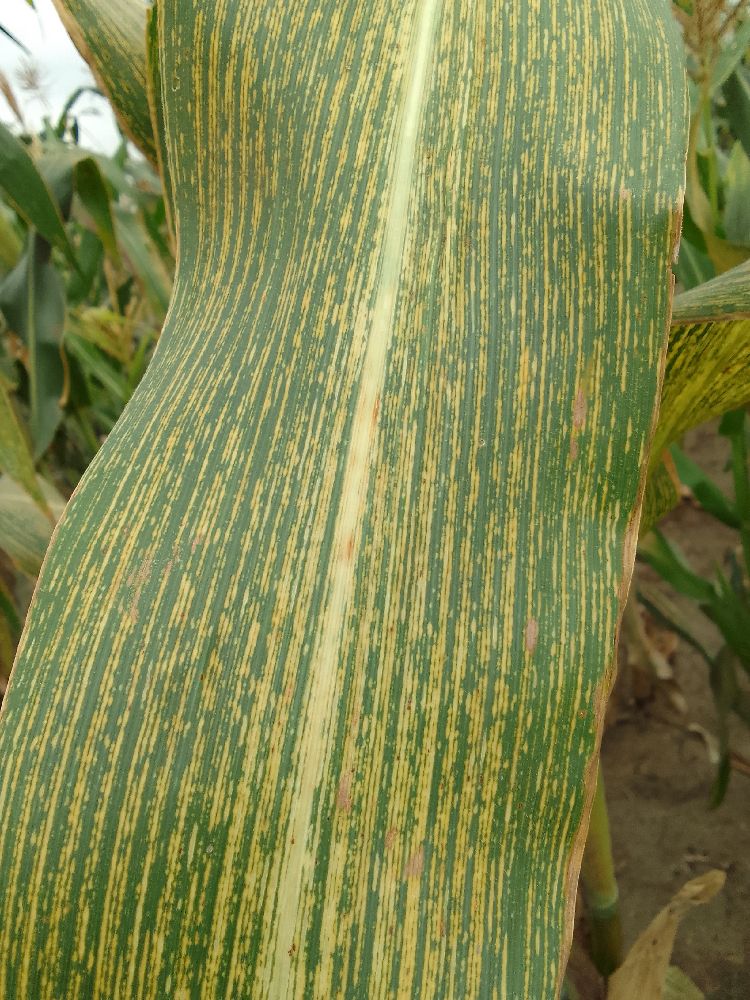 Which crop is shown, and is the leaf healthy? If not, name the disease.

maize, maize streak virus
